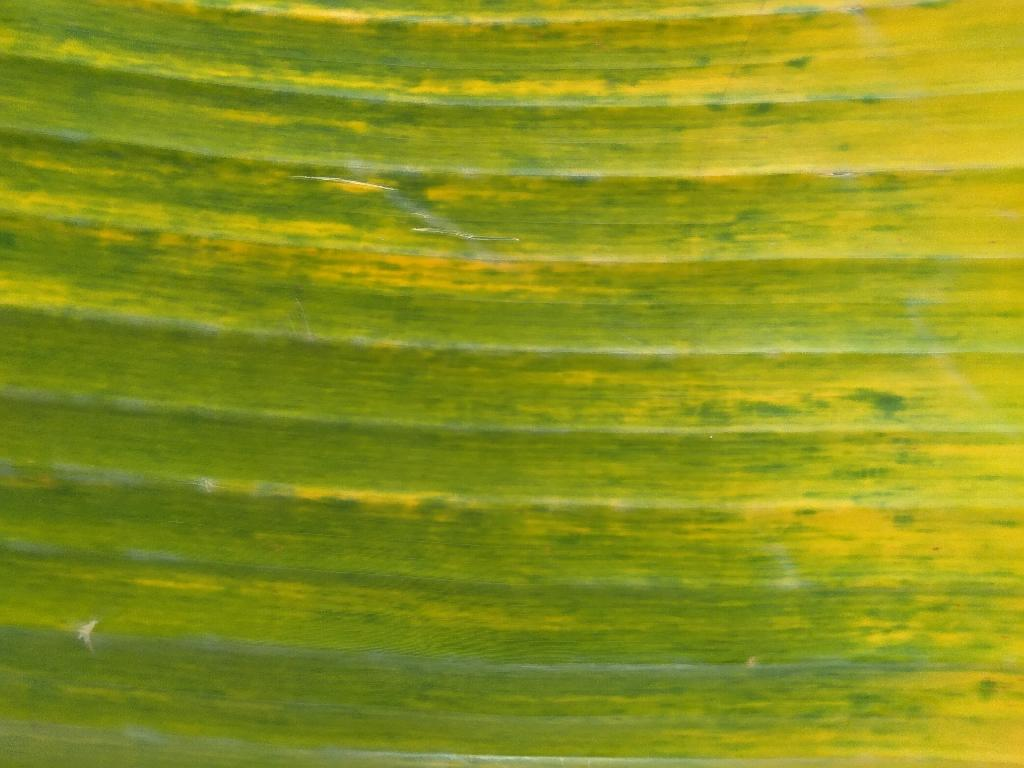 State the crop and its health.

banana, fusarium wilt race 1
